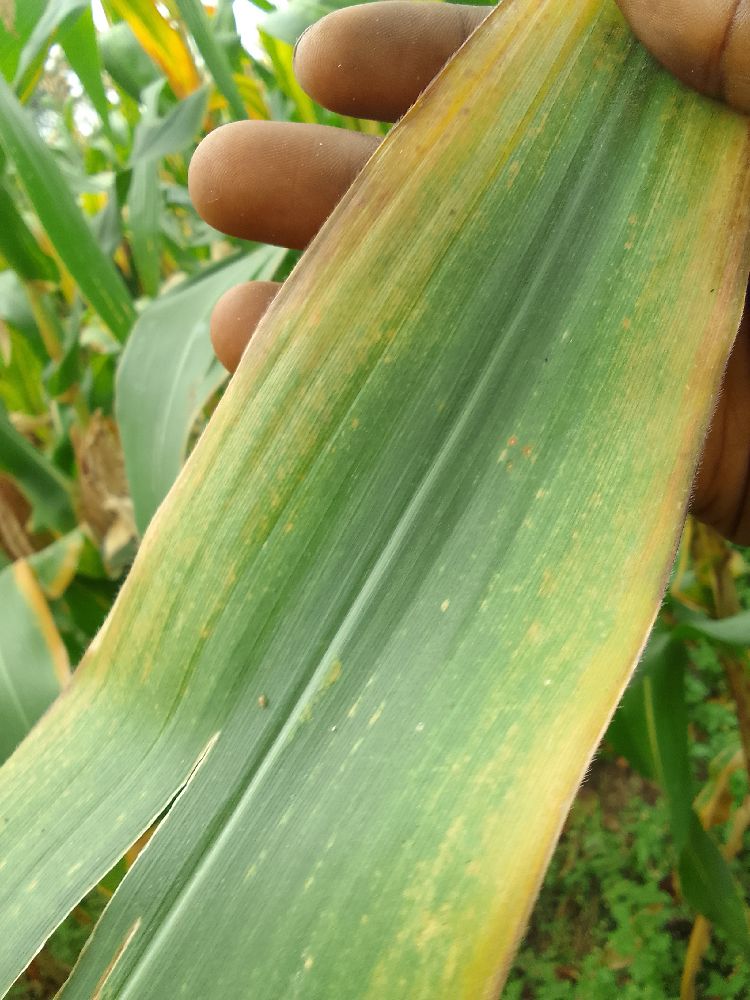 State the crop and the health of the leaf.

maize, maize lethal necrosis
